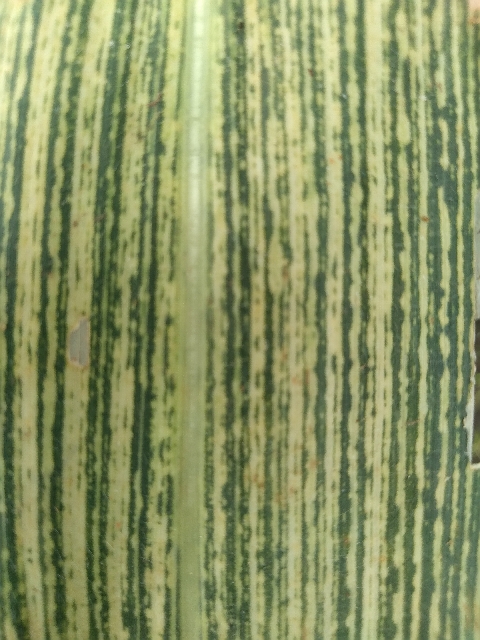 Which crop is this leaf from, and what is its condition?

maize, maize streak virus
